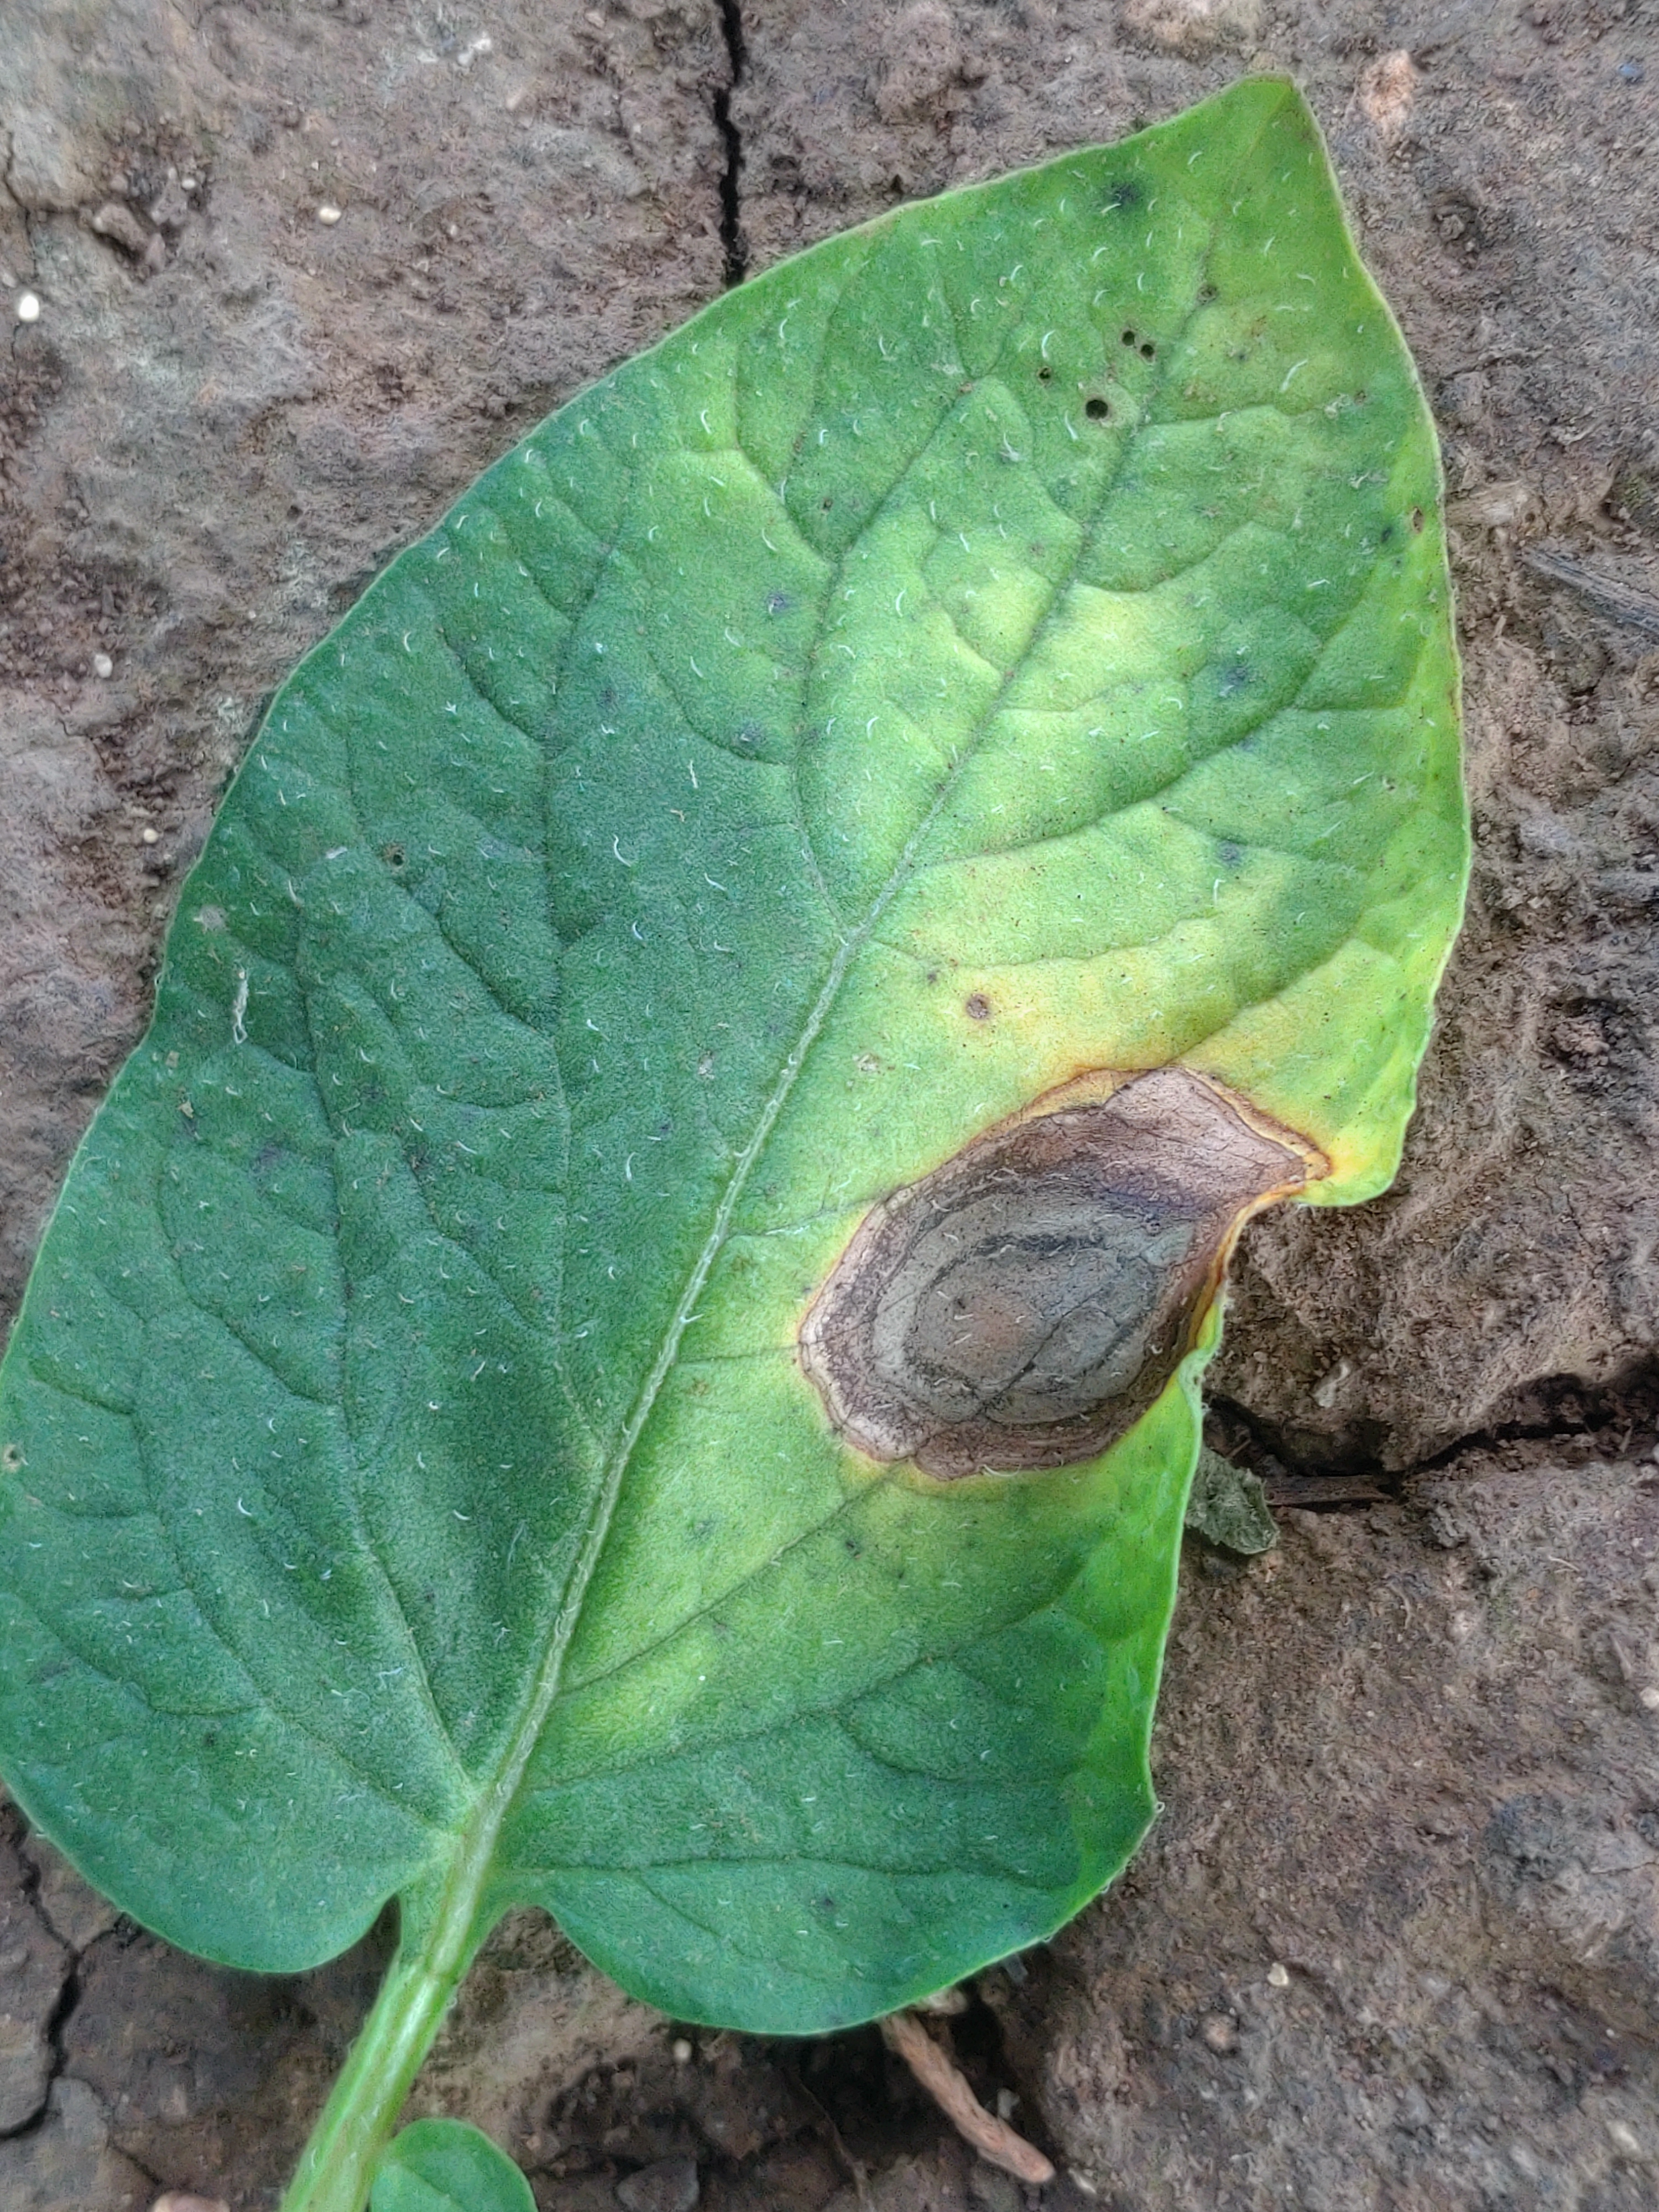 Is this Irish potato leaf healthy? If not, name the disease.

early blight
